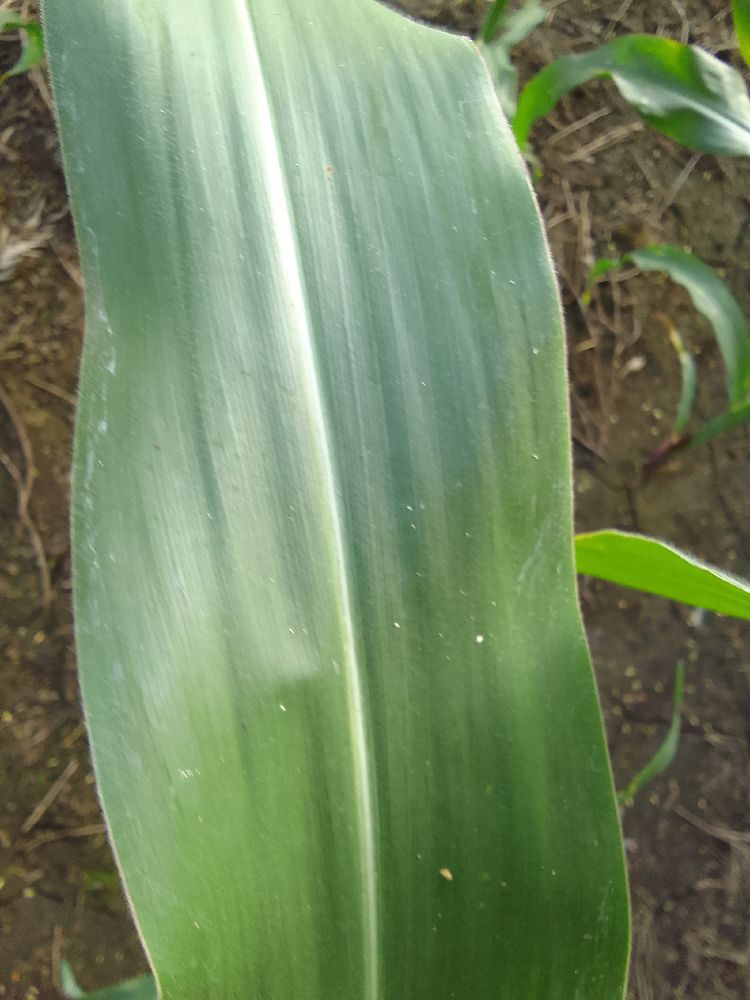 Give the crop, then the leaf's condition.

maize, healthy
